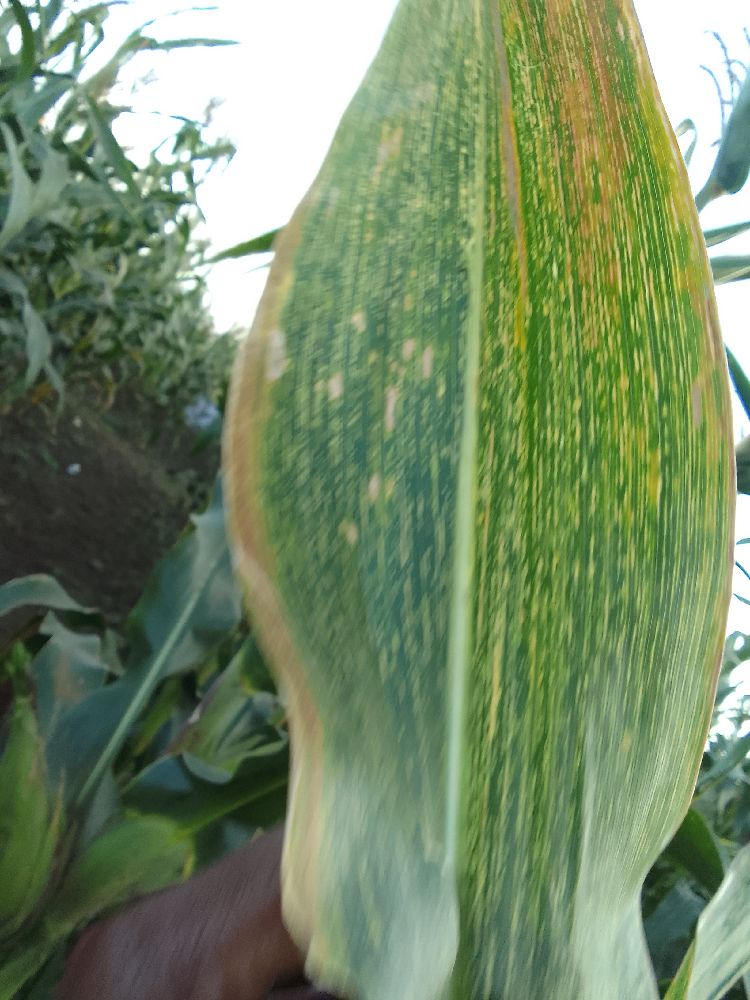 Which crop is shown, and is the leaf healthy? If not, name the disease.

maize, maize streak virus
